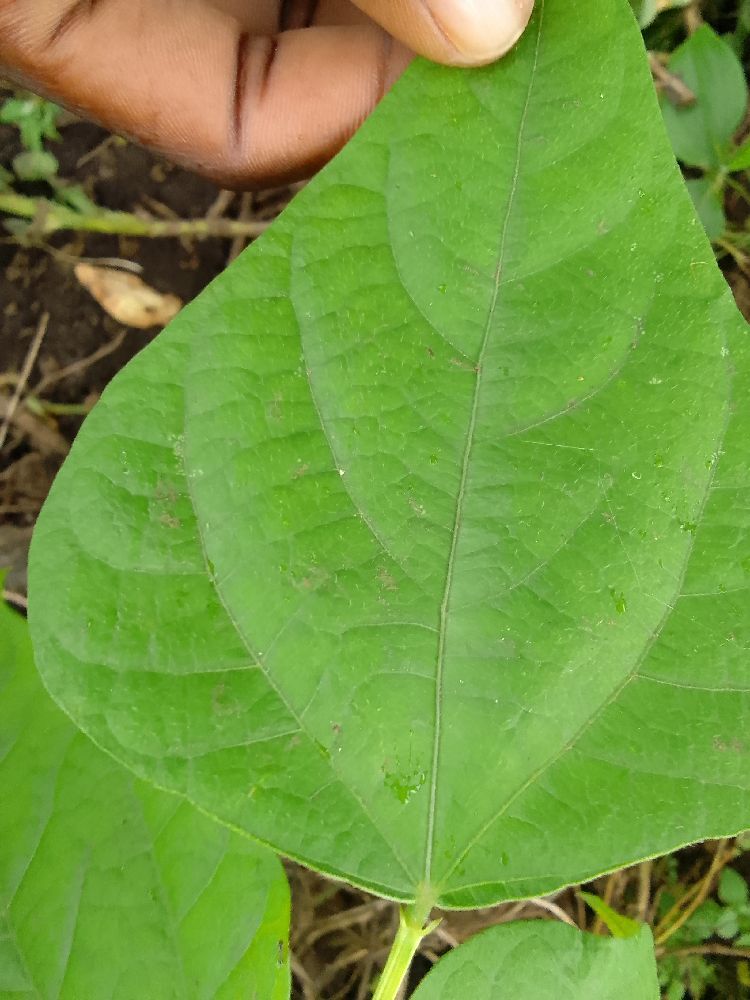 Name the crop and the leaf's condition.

common bean, healthy
